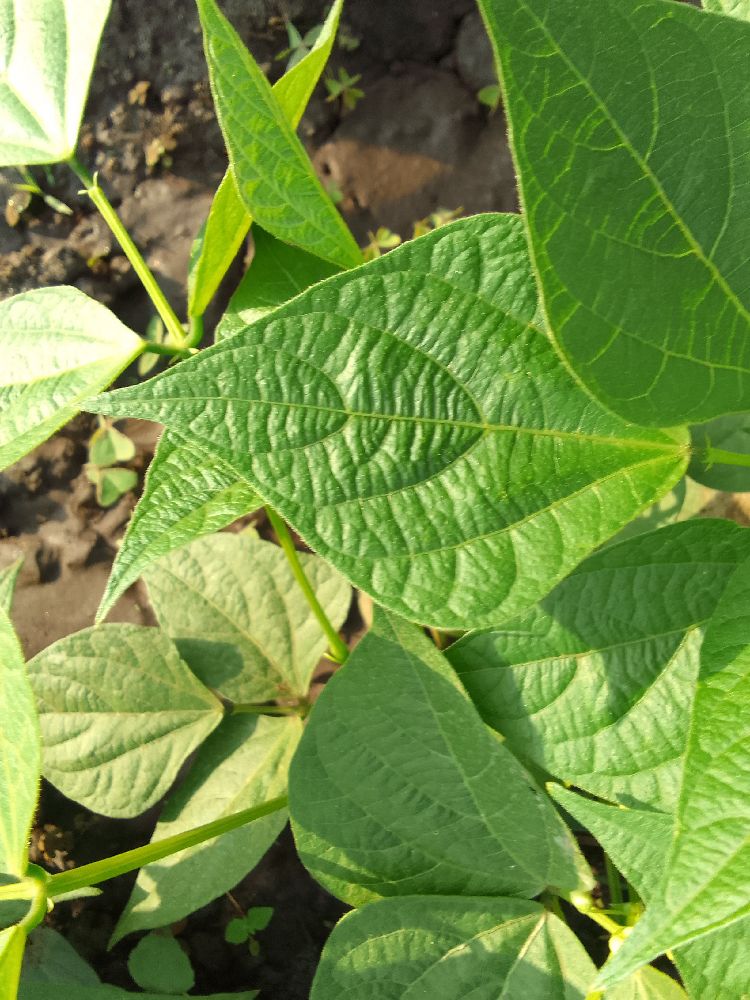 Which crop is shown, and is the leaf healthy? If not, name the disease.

common bean, healthy
